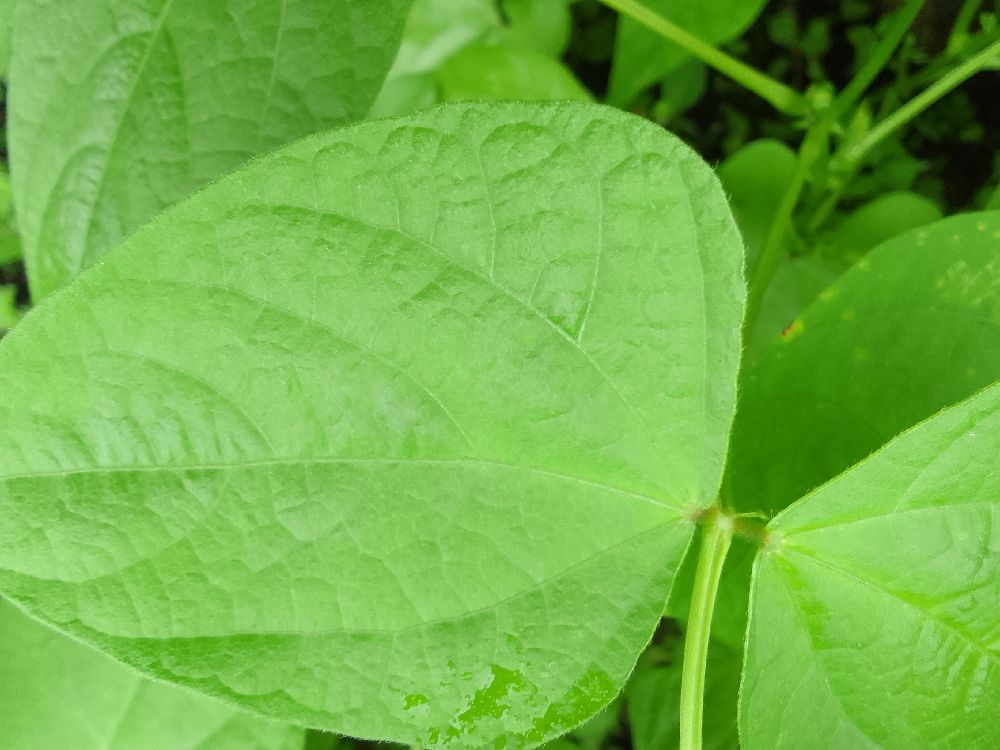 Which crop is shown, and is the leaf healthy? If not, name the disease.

common bean, healthy
